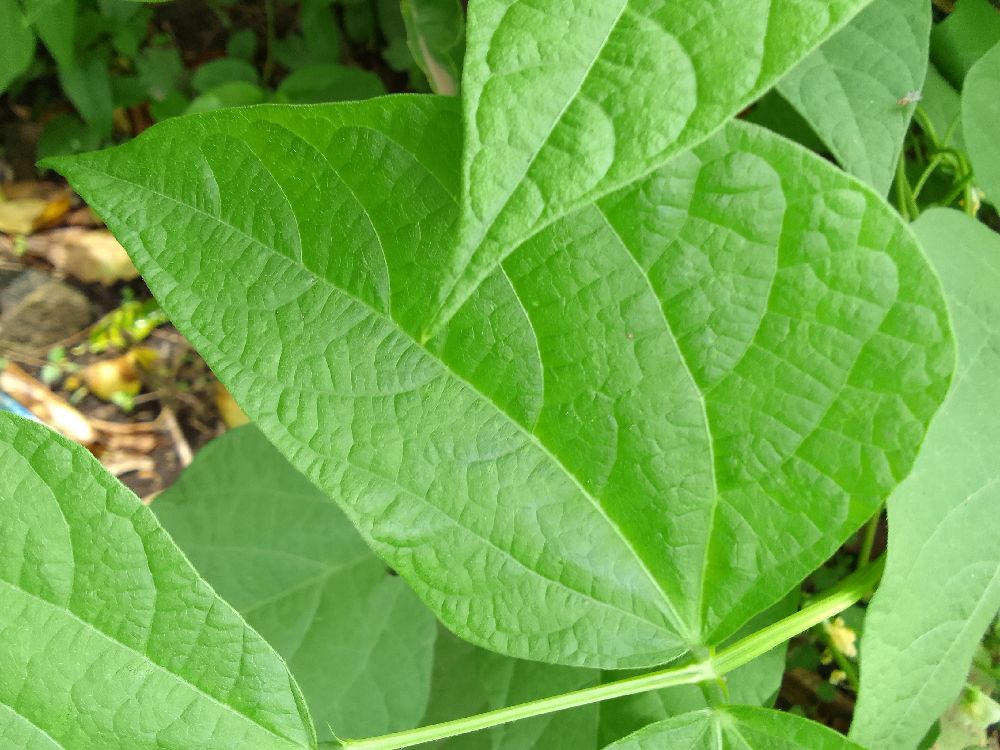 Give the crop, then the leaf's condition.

common bean, healthy
